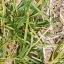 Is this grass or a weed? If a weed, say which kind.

grass
